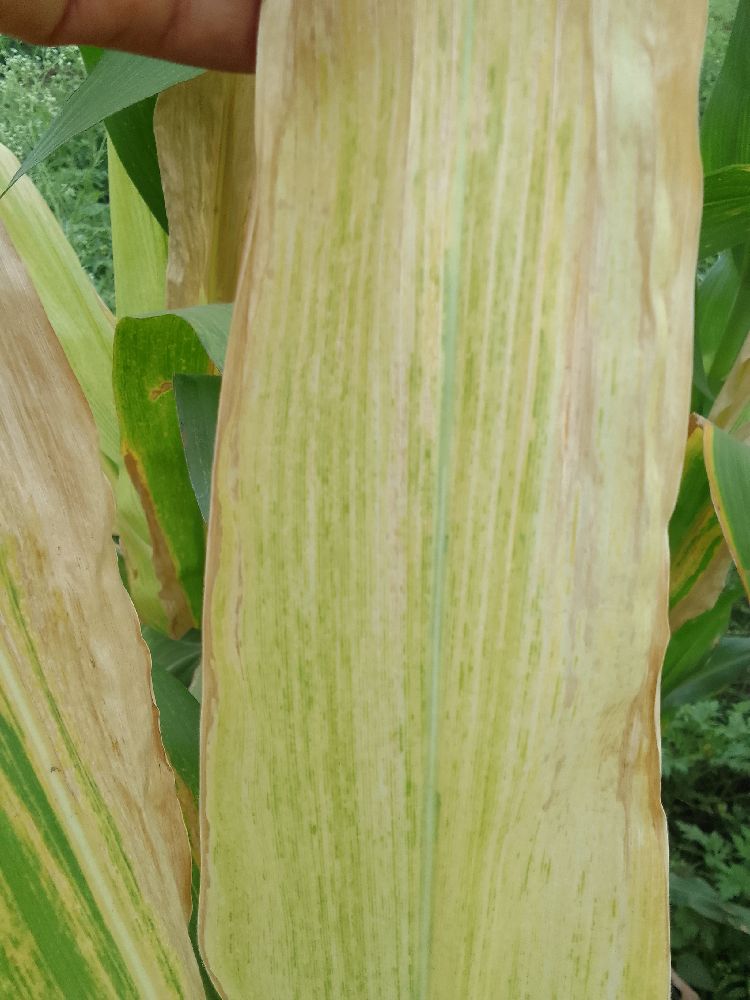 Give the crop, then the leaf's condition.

maize, maize lethal necrosis
